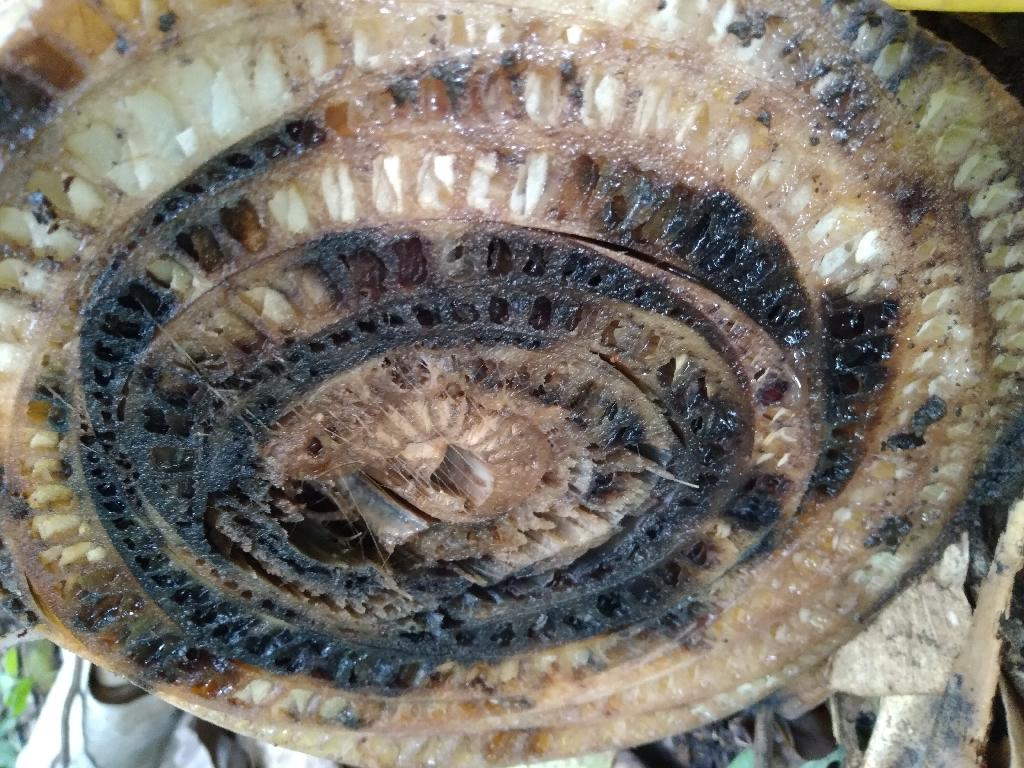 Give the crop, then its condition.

banana, fusarium wilt race 1
